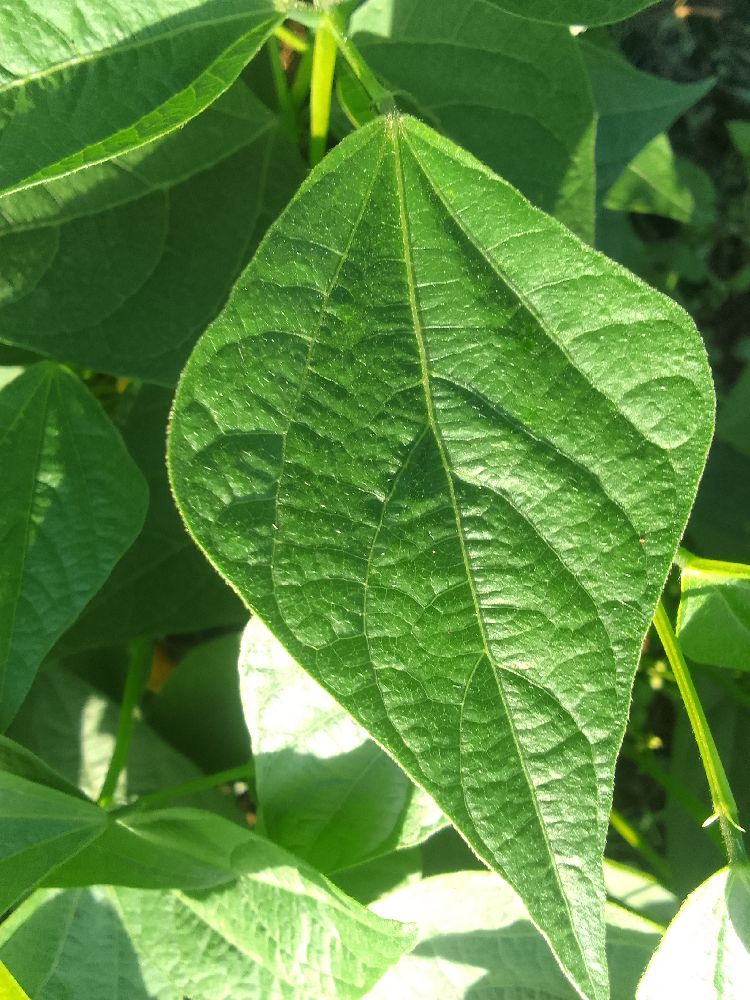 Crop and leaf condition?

common bean, healthy
